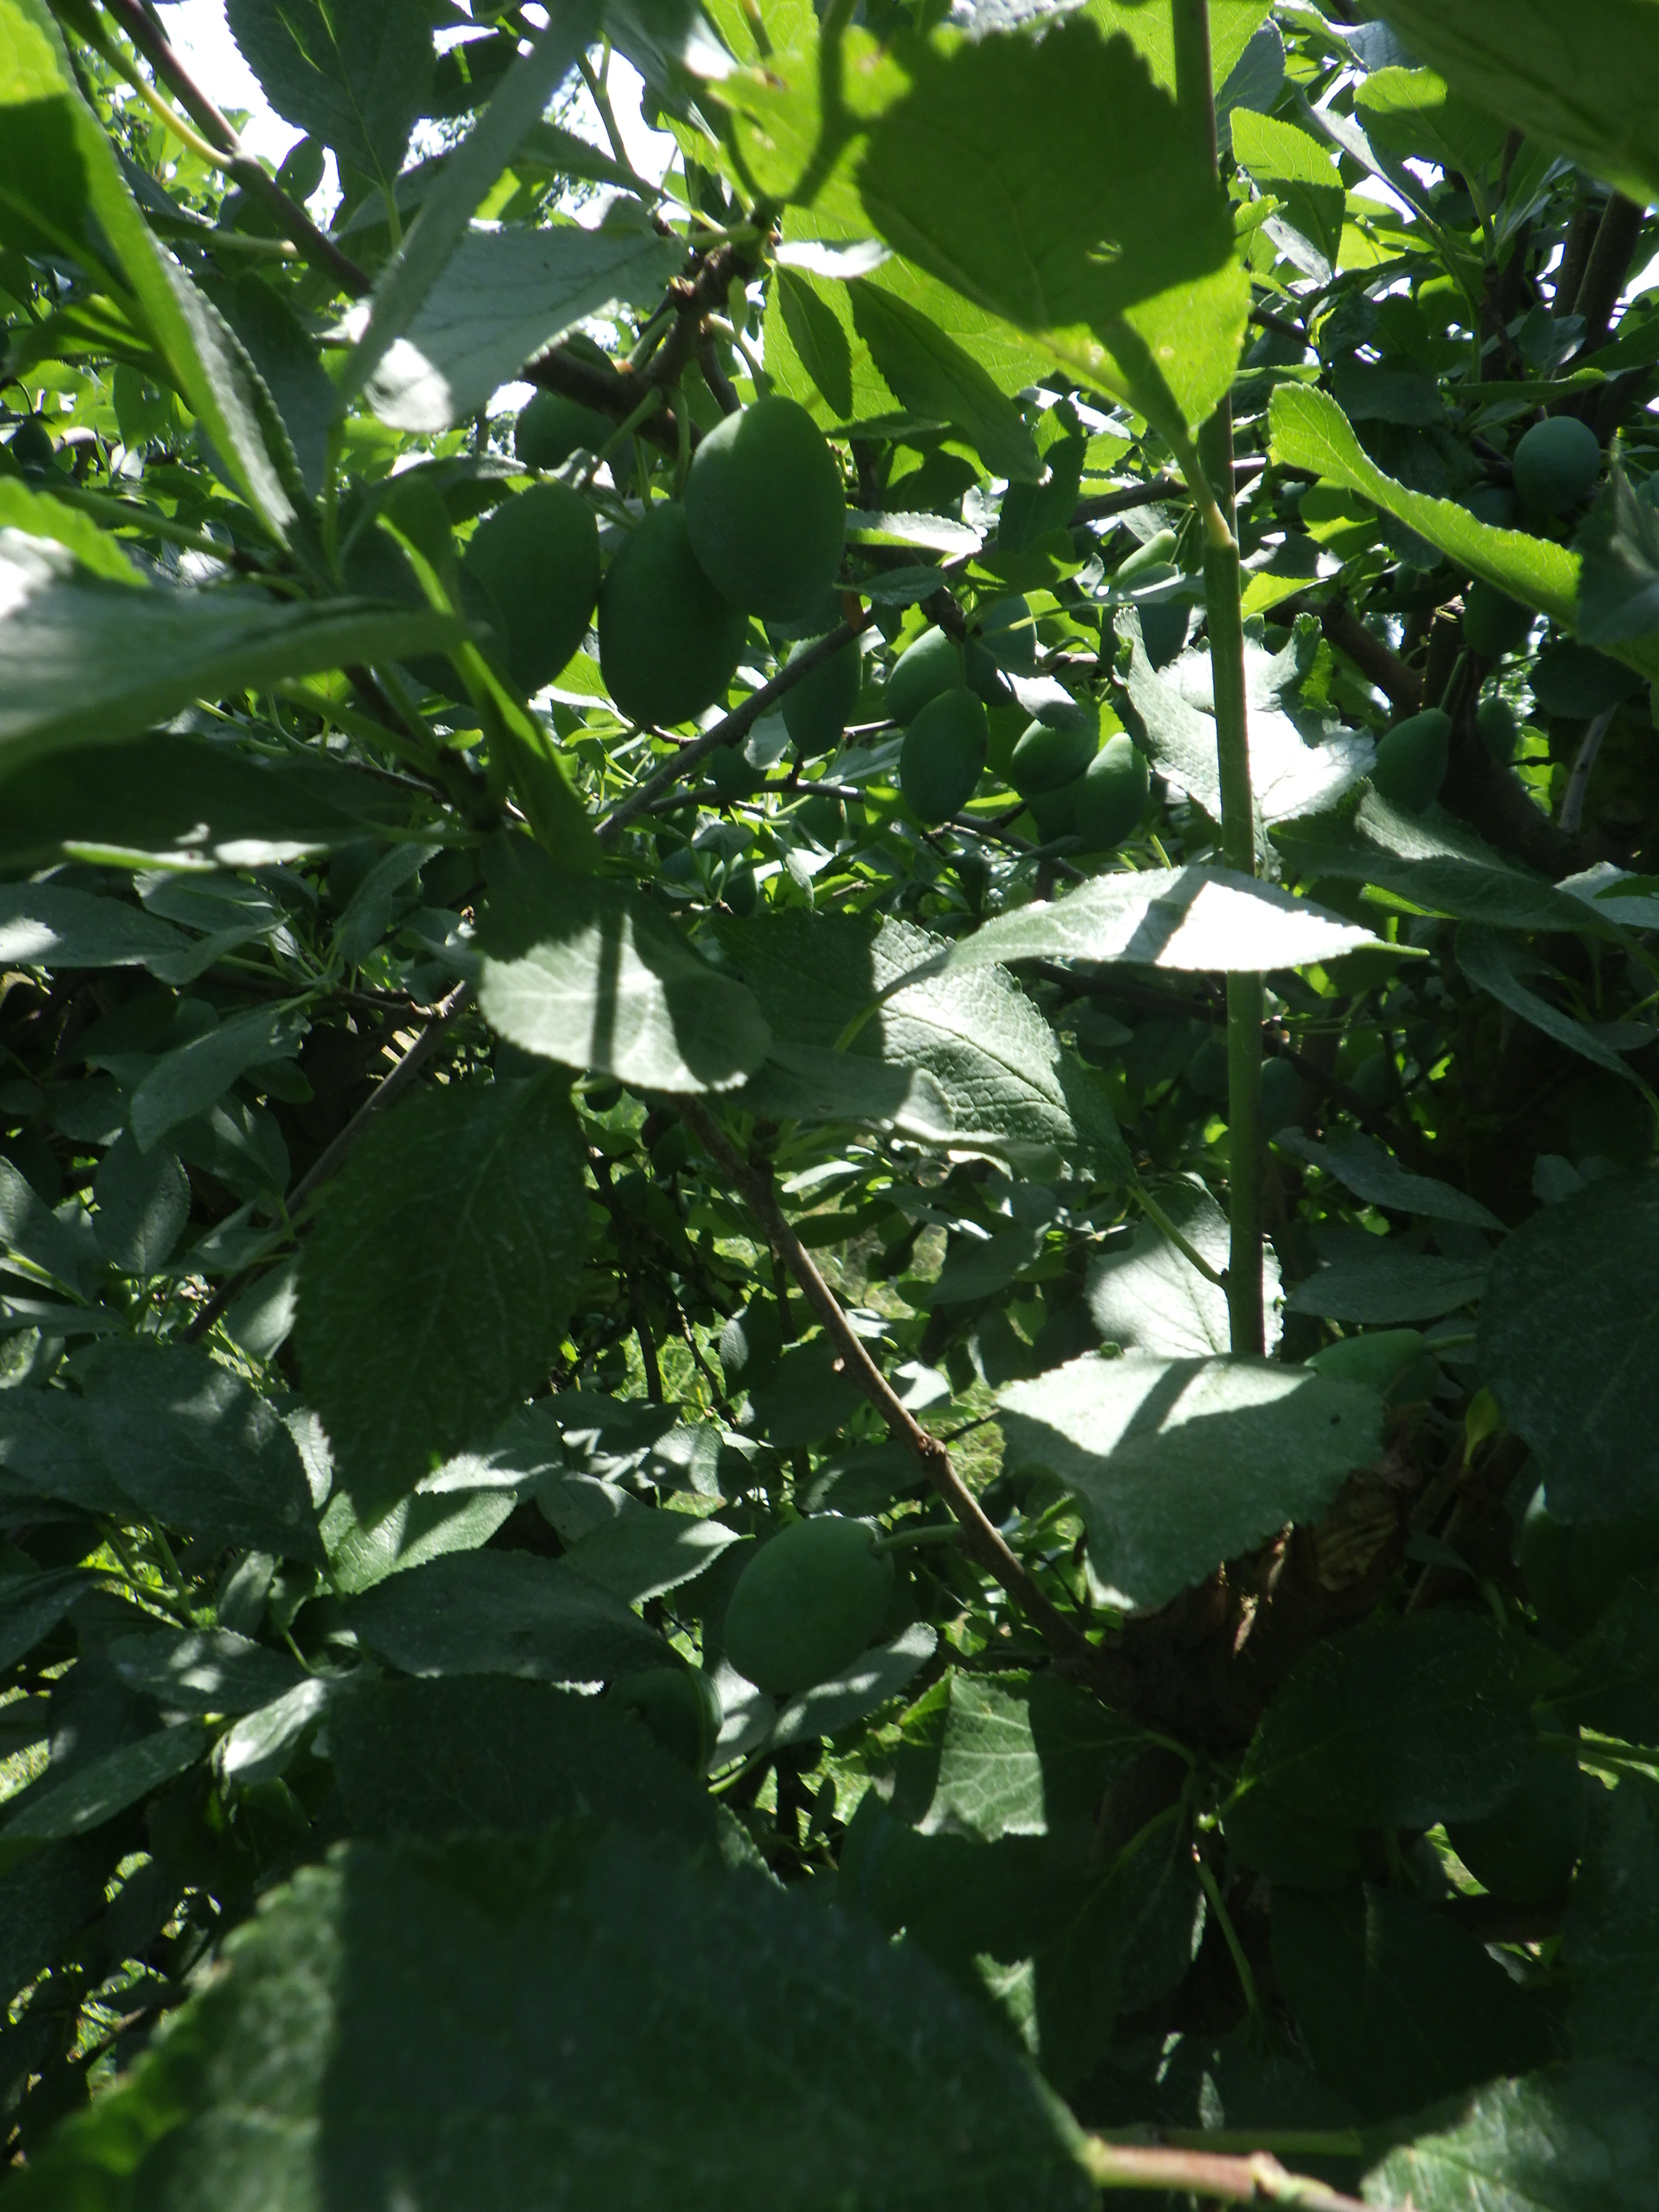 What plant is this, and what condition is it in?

plum, shot hole disease
